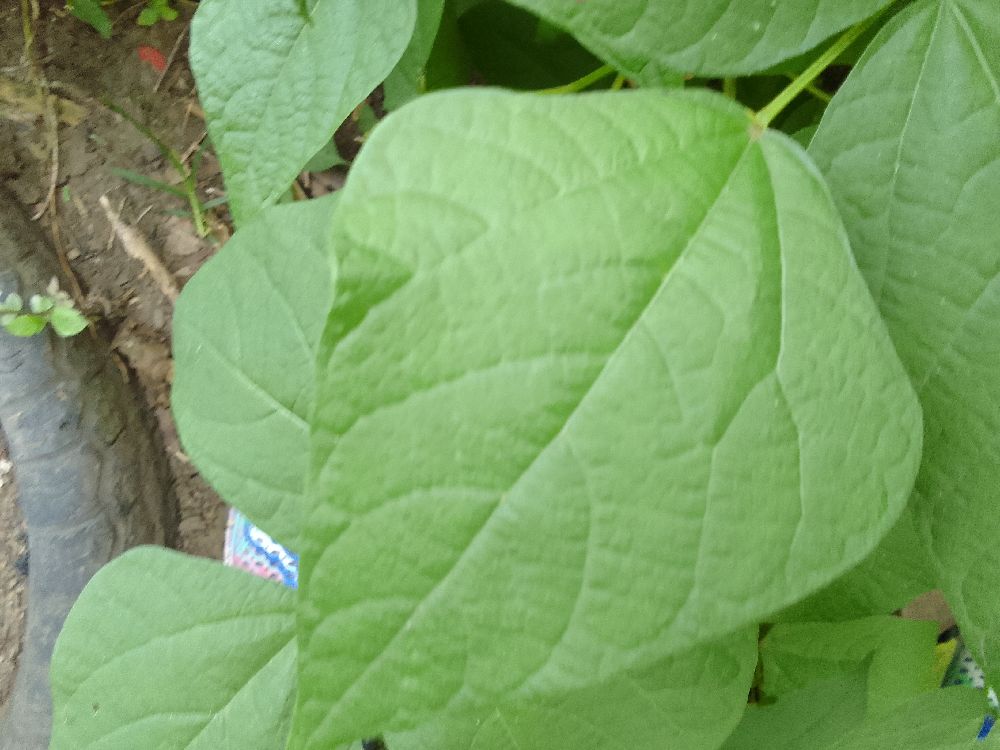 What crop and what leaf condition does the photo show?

common bean, healthy
